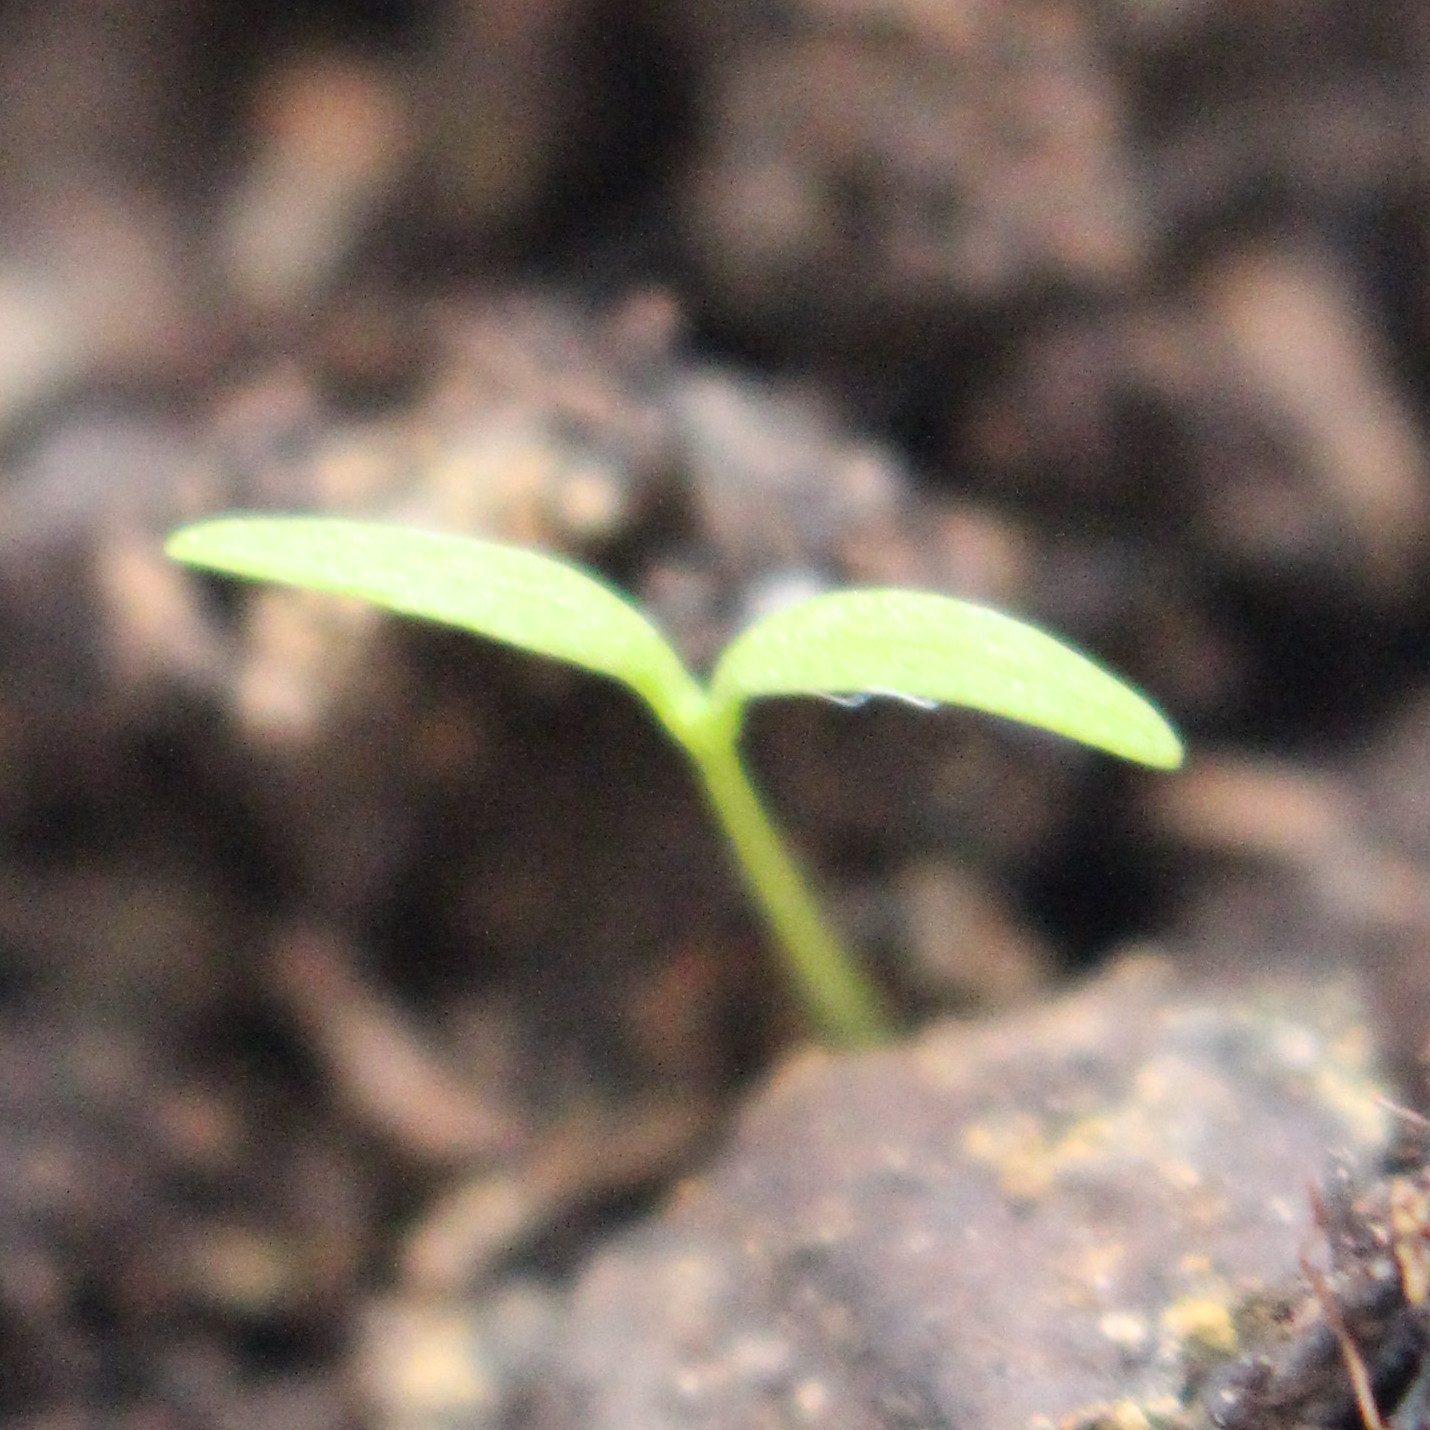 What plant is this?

Papaver rhoeas
